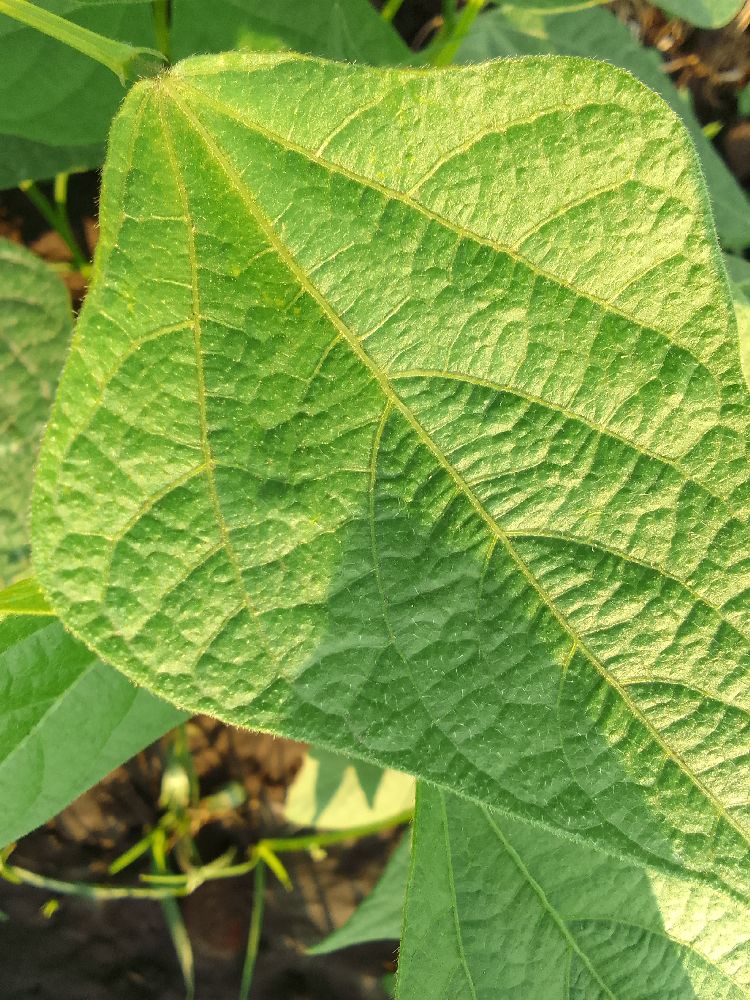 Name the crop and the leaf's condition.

common bean, healthy
